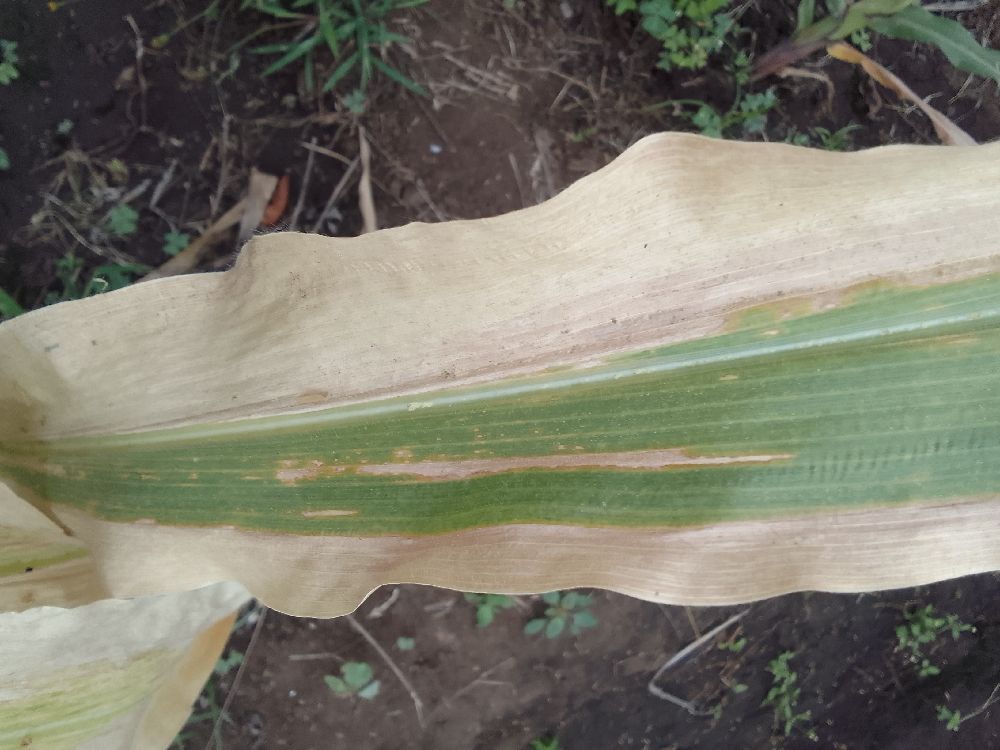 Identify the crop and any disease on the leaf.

maize, maize lethal necrosis
